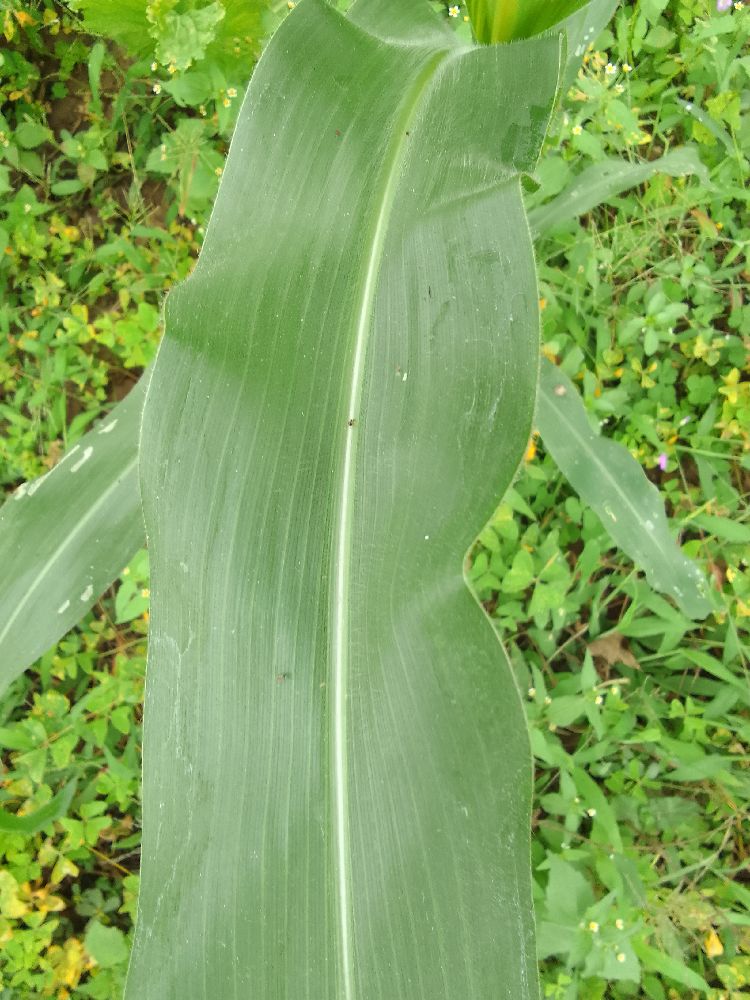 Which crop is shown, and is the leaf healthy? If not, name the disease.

maize, healthy
